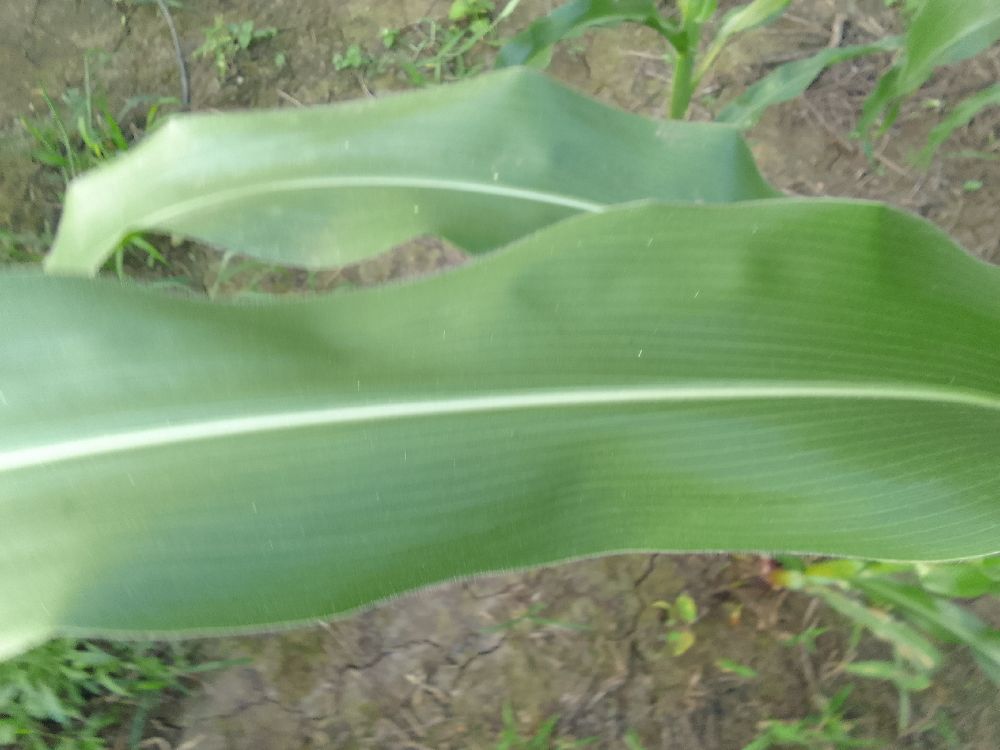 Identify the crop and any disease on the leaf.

maize, healthy
